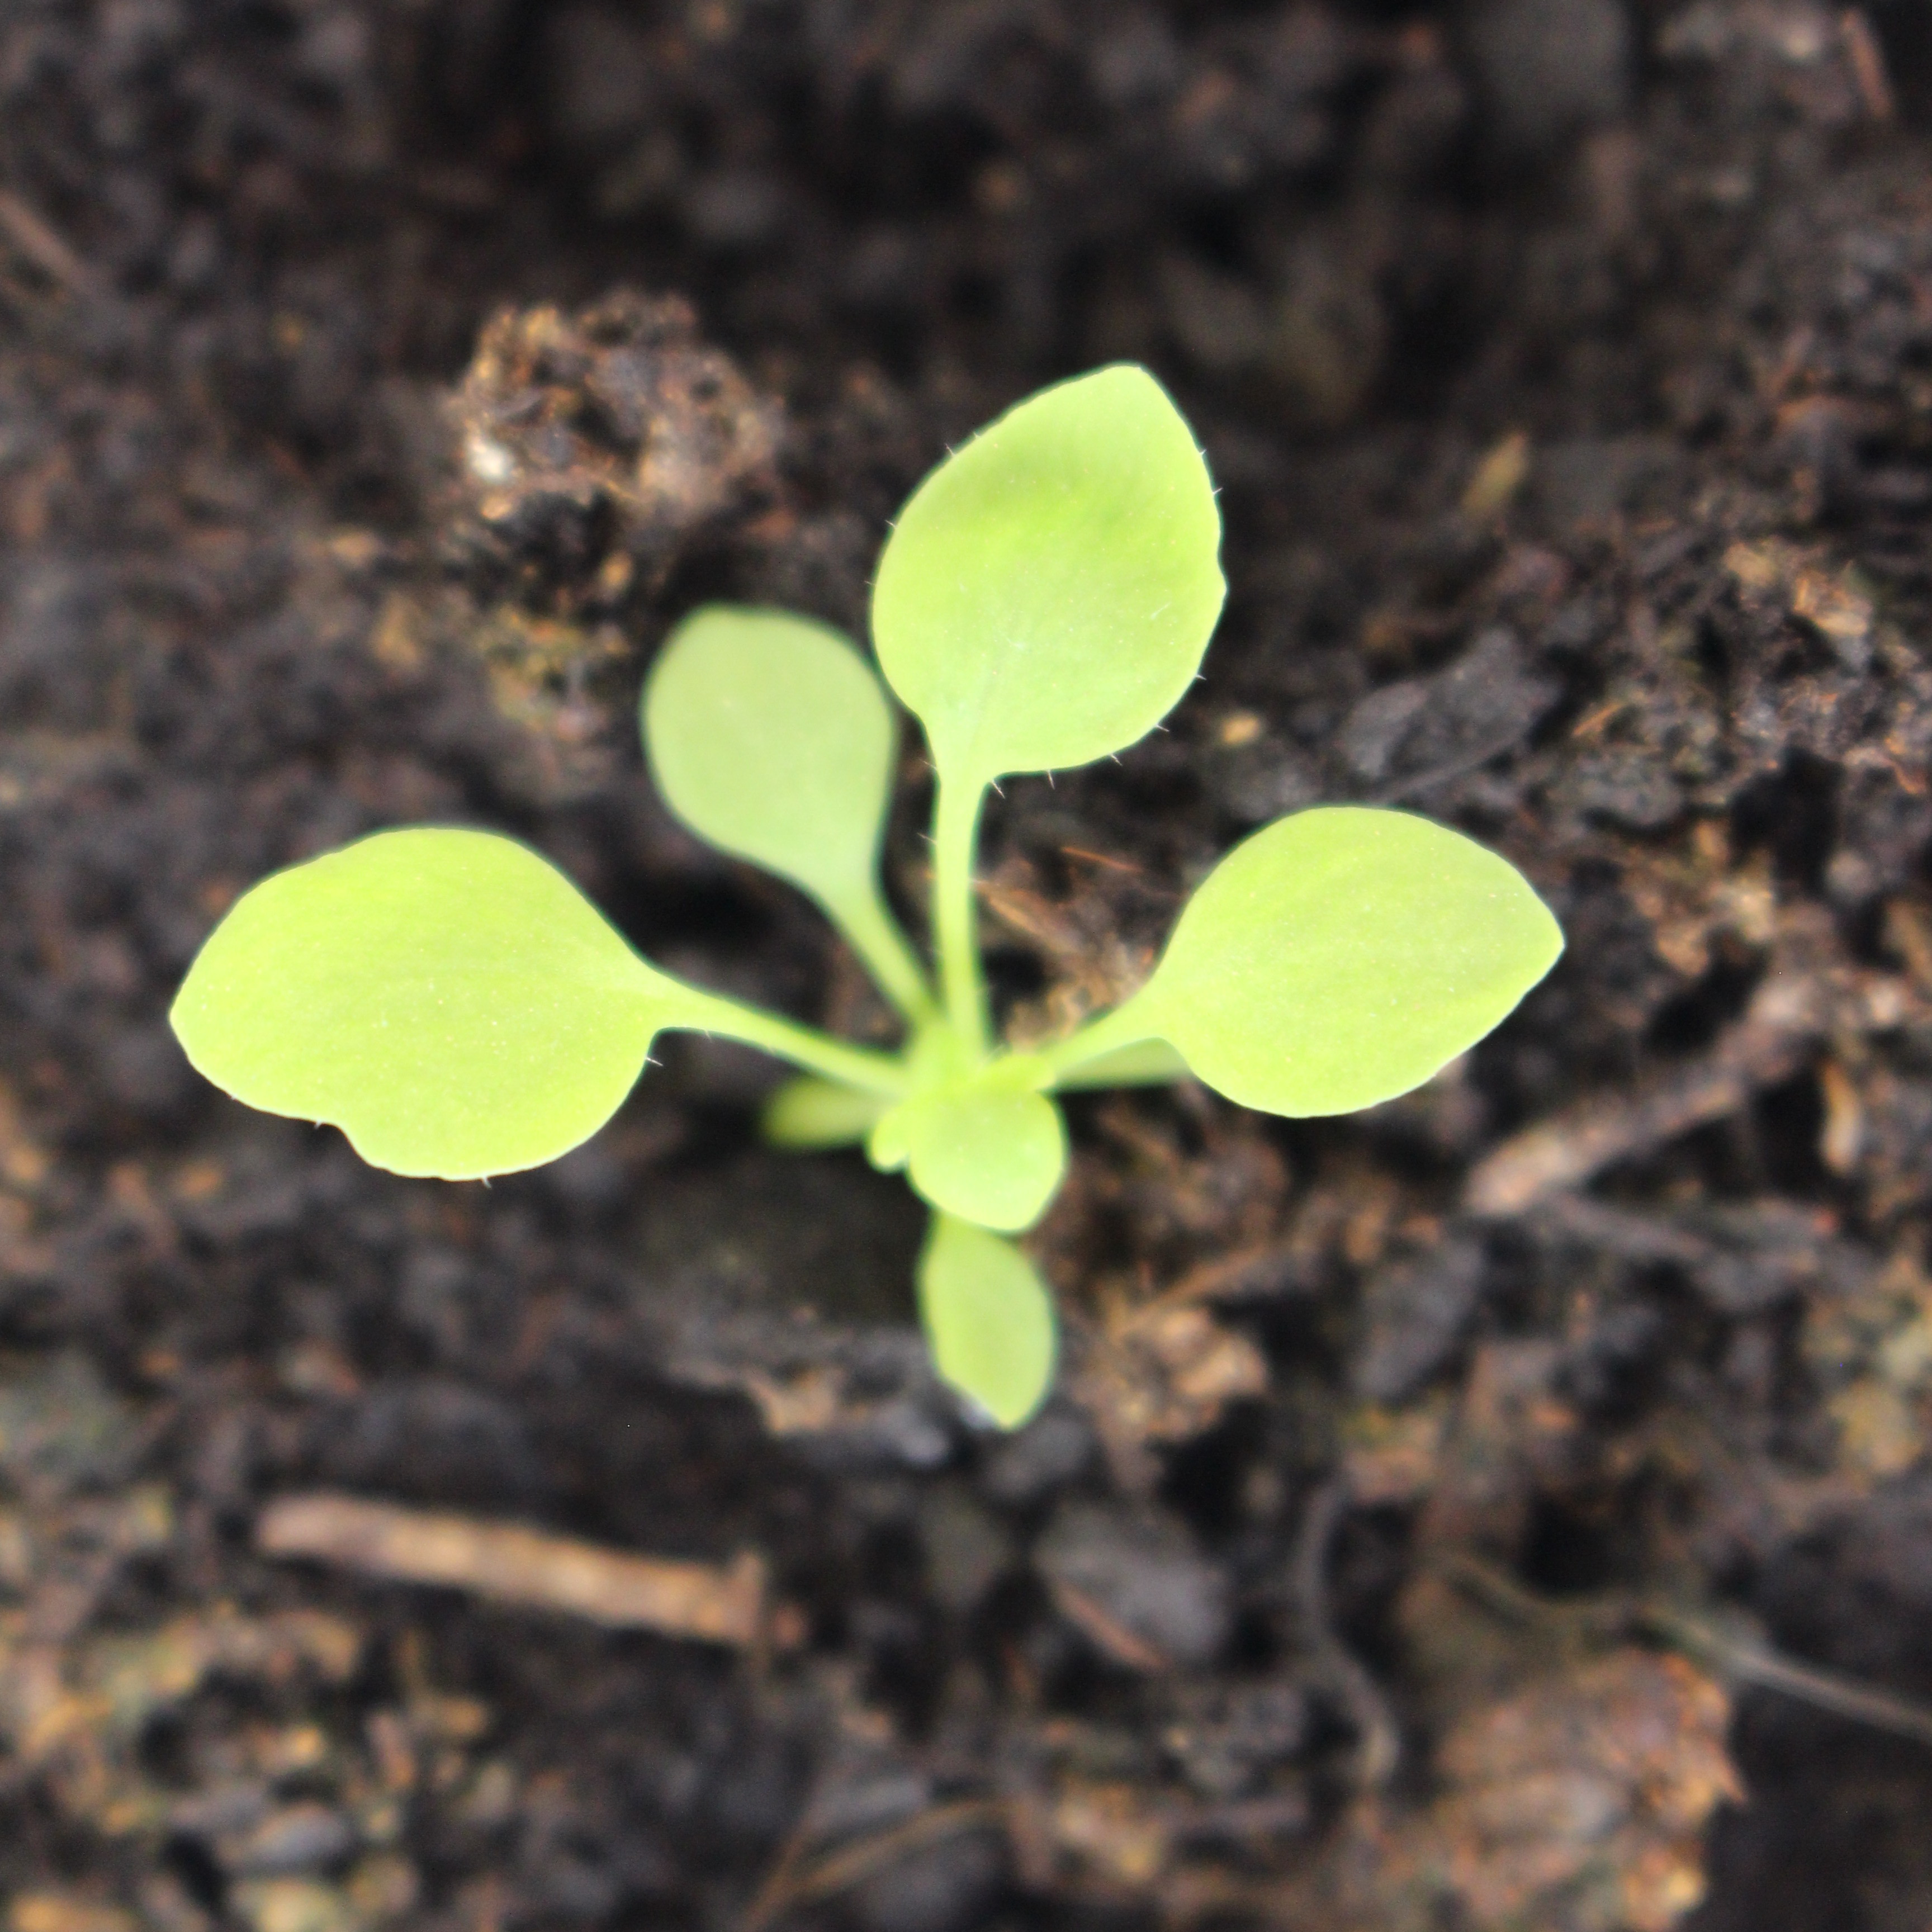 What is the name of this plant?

Papaver rhoeas
